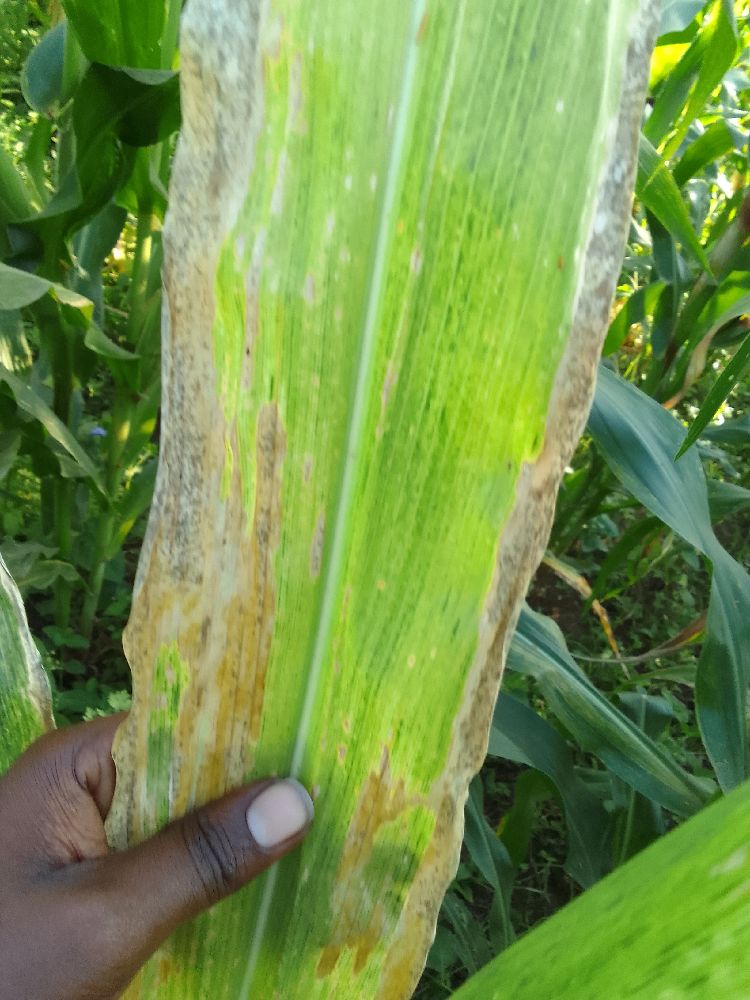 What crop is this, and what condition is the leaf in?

maize, maize lethal necrosis
